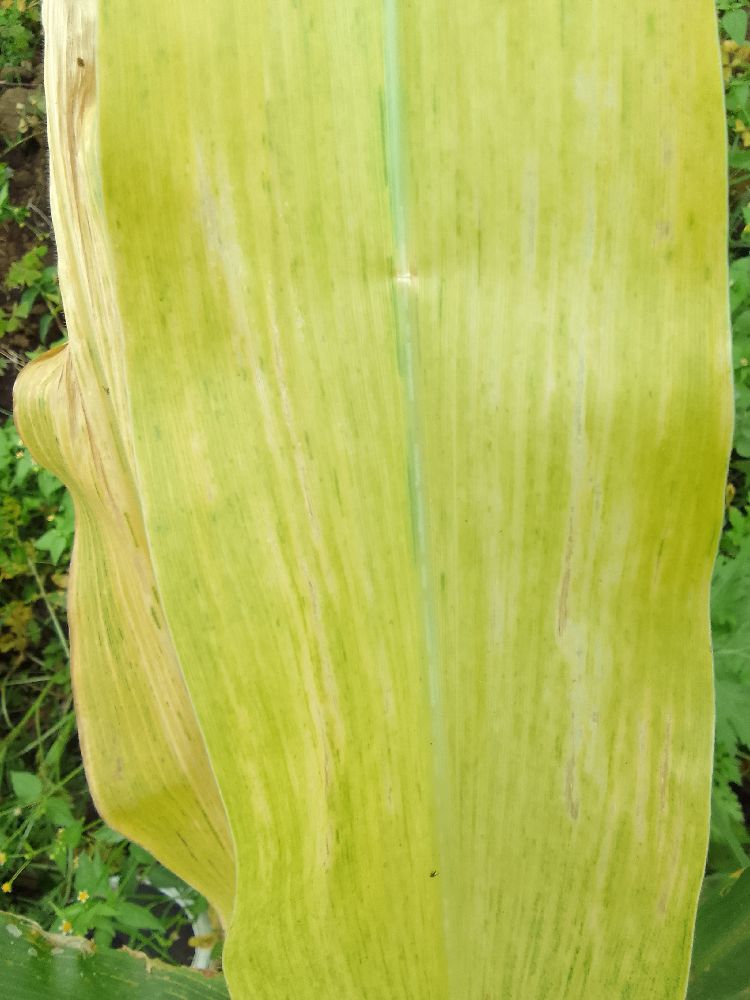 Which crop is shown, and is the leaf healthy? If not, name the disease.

maize, maize lethal necrosis
